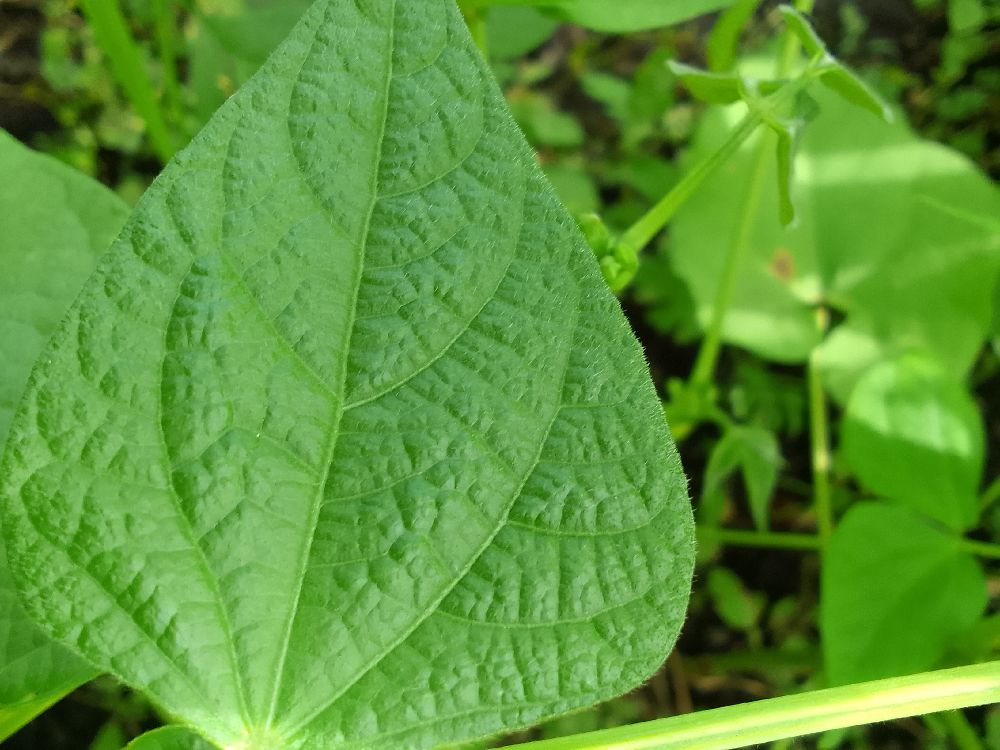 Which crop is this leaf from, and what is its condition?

common bean, healthy
